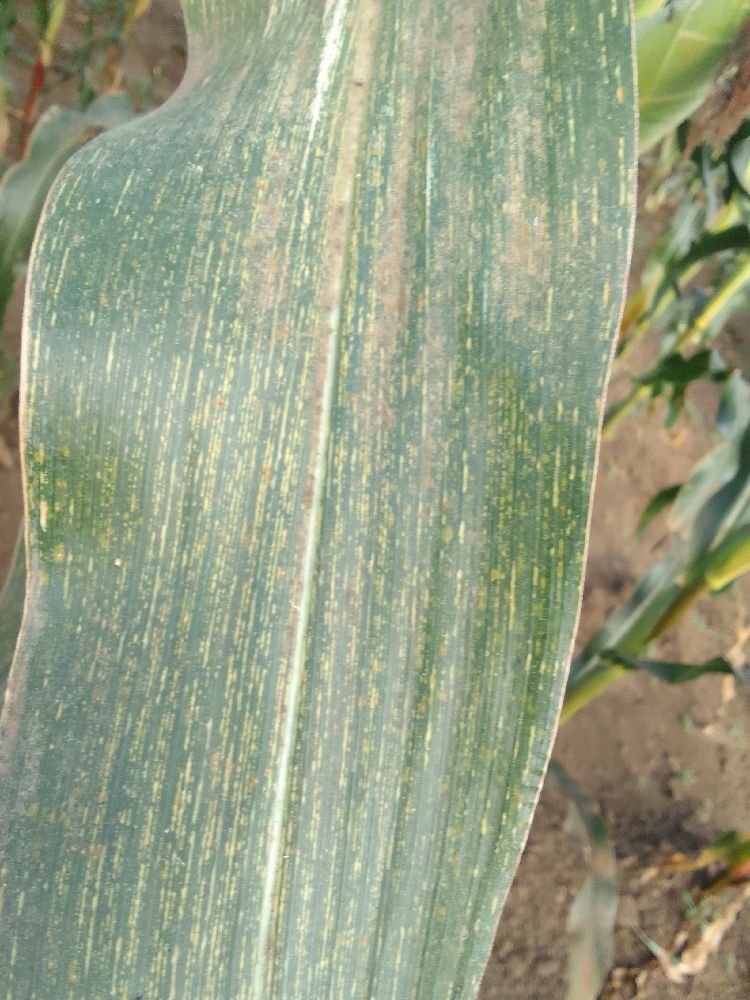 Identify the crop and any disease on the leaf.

maize, maize streak virus
